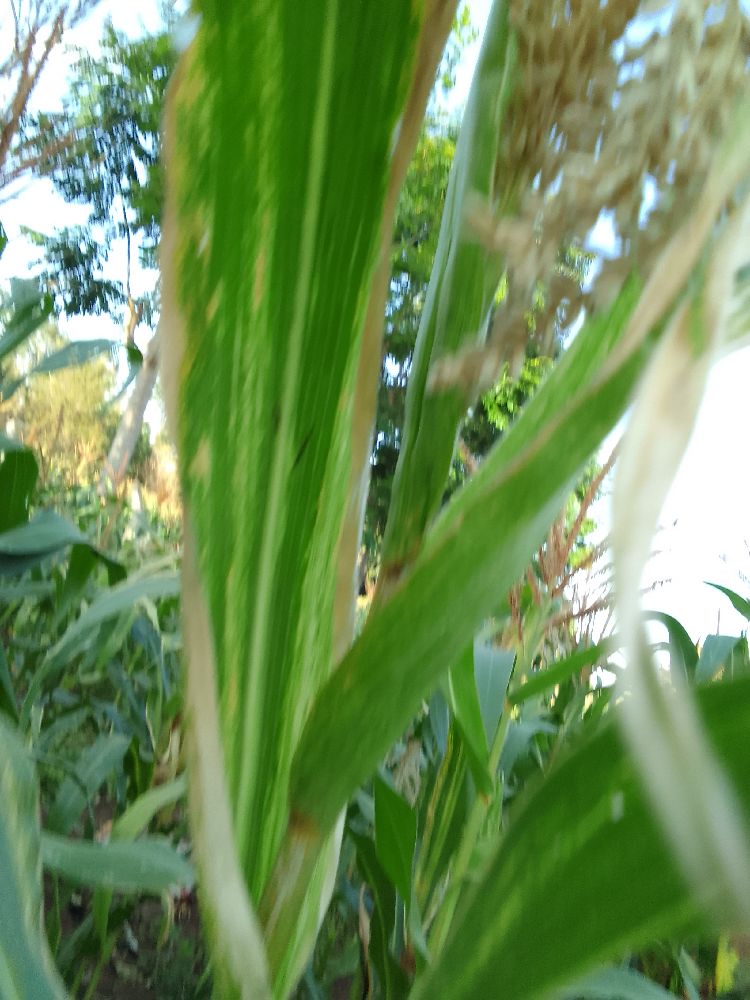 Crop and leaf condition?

maize, maize lethal necrosis
